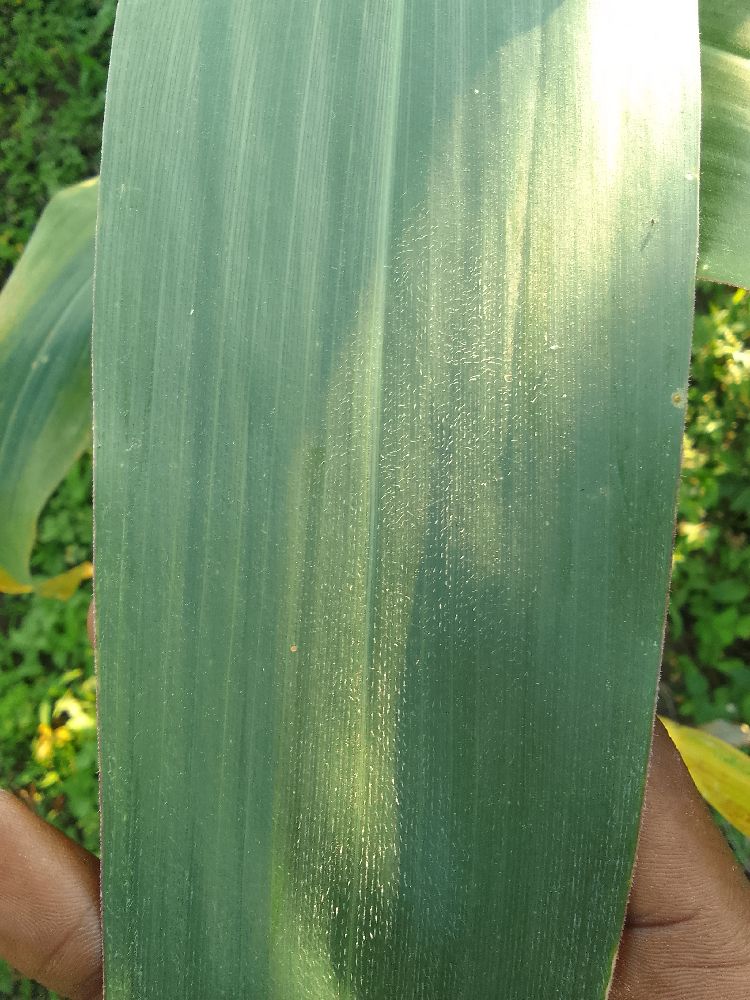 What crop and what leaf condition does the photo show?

maize, healthy
